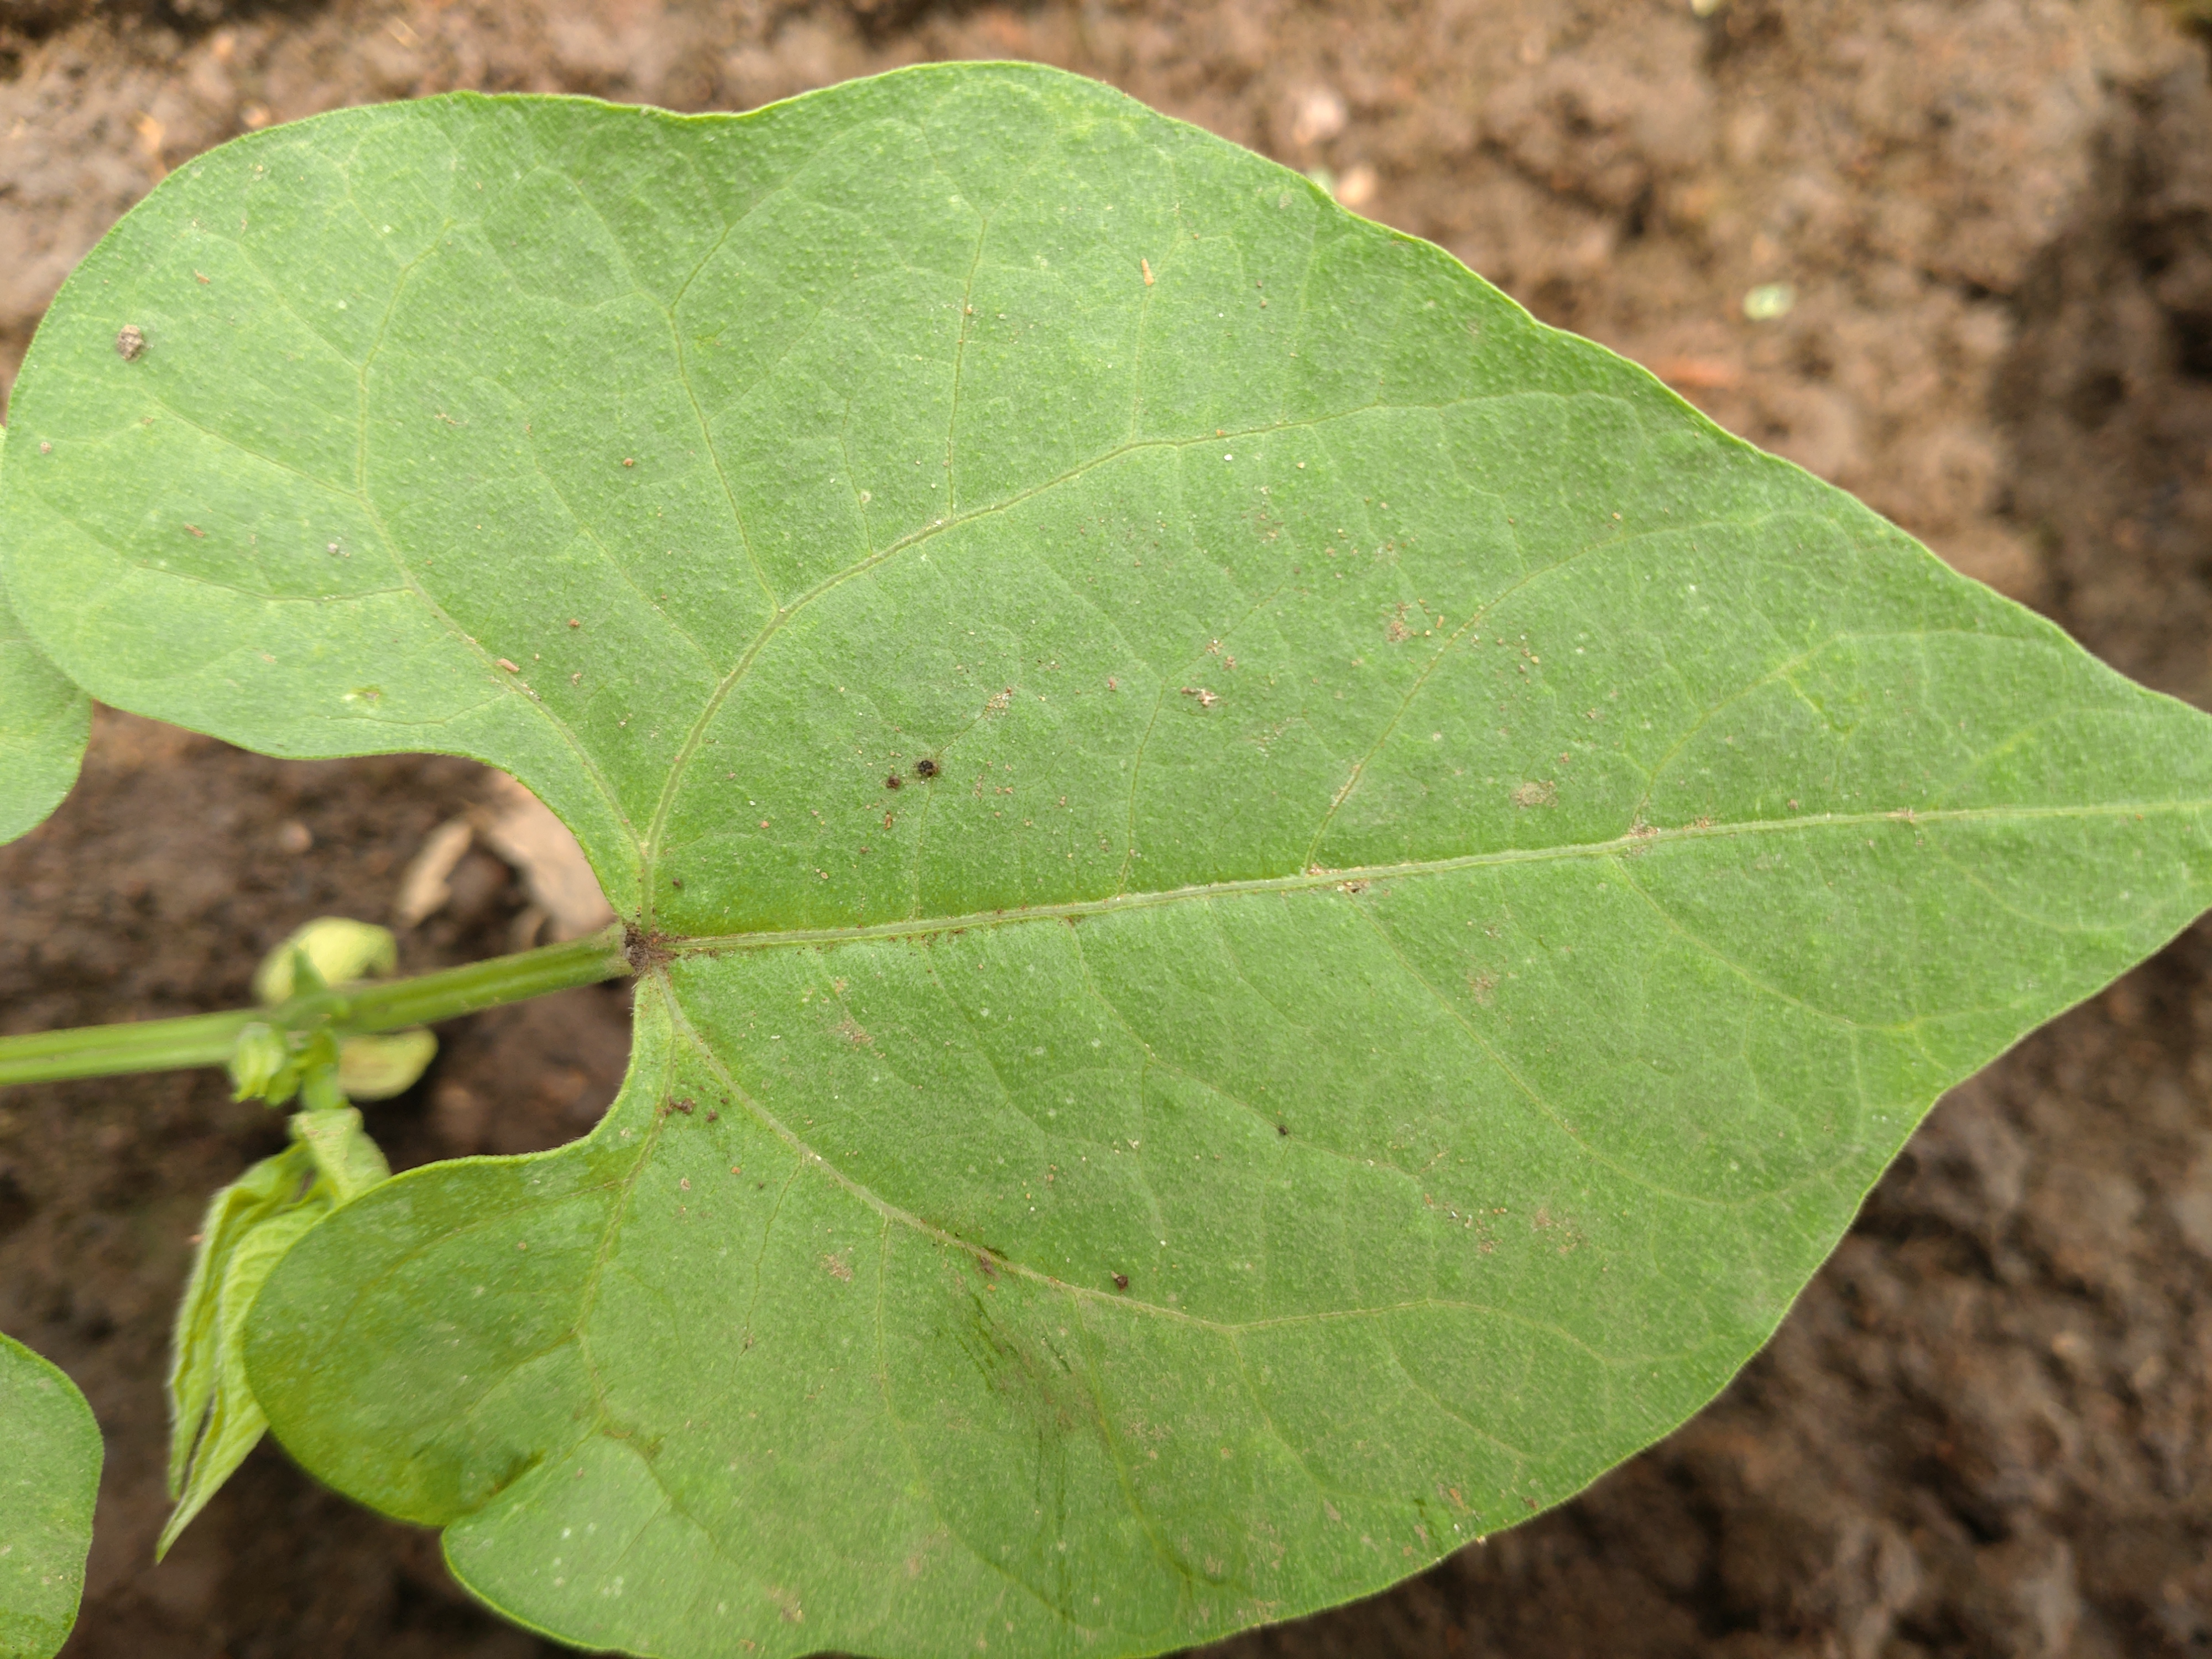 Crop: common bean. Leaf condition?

healthy
